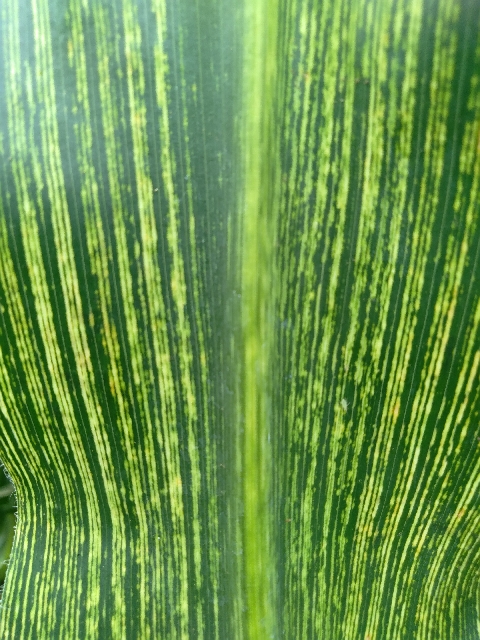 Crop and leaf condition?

maize, maize streak virus
